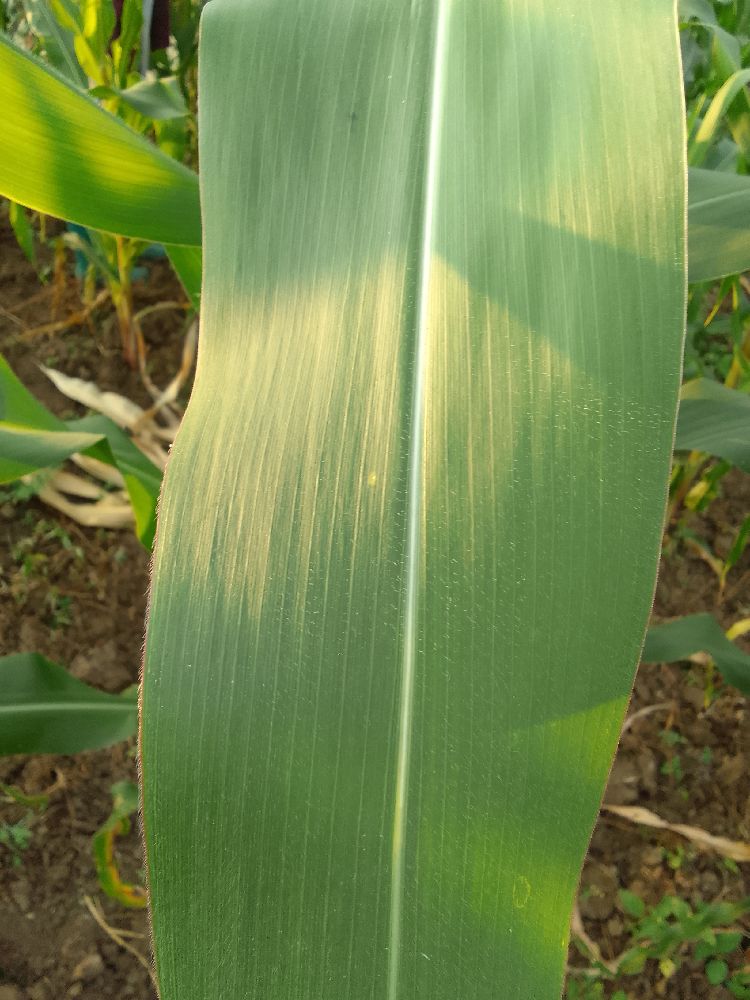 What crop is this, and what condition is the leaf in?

maize, healthy
